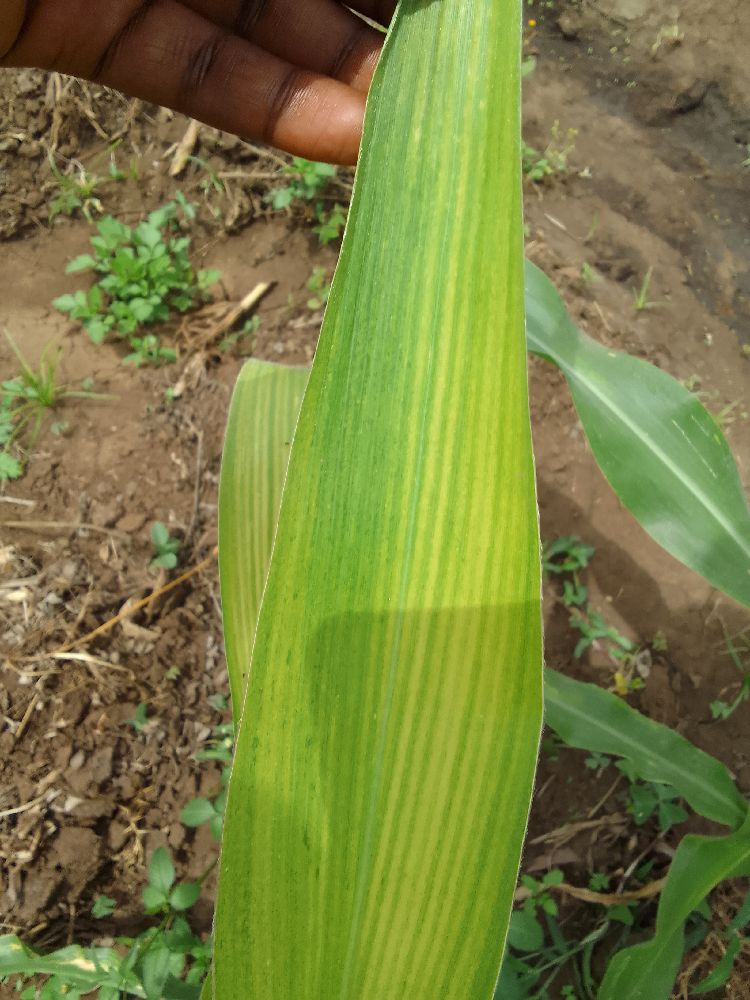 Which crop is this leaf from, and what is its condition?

maize, maize lethal necrosis
